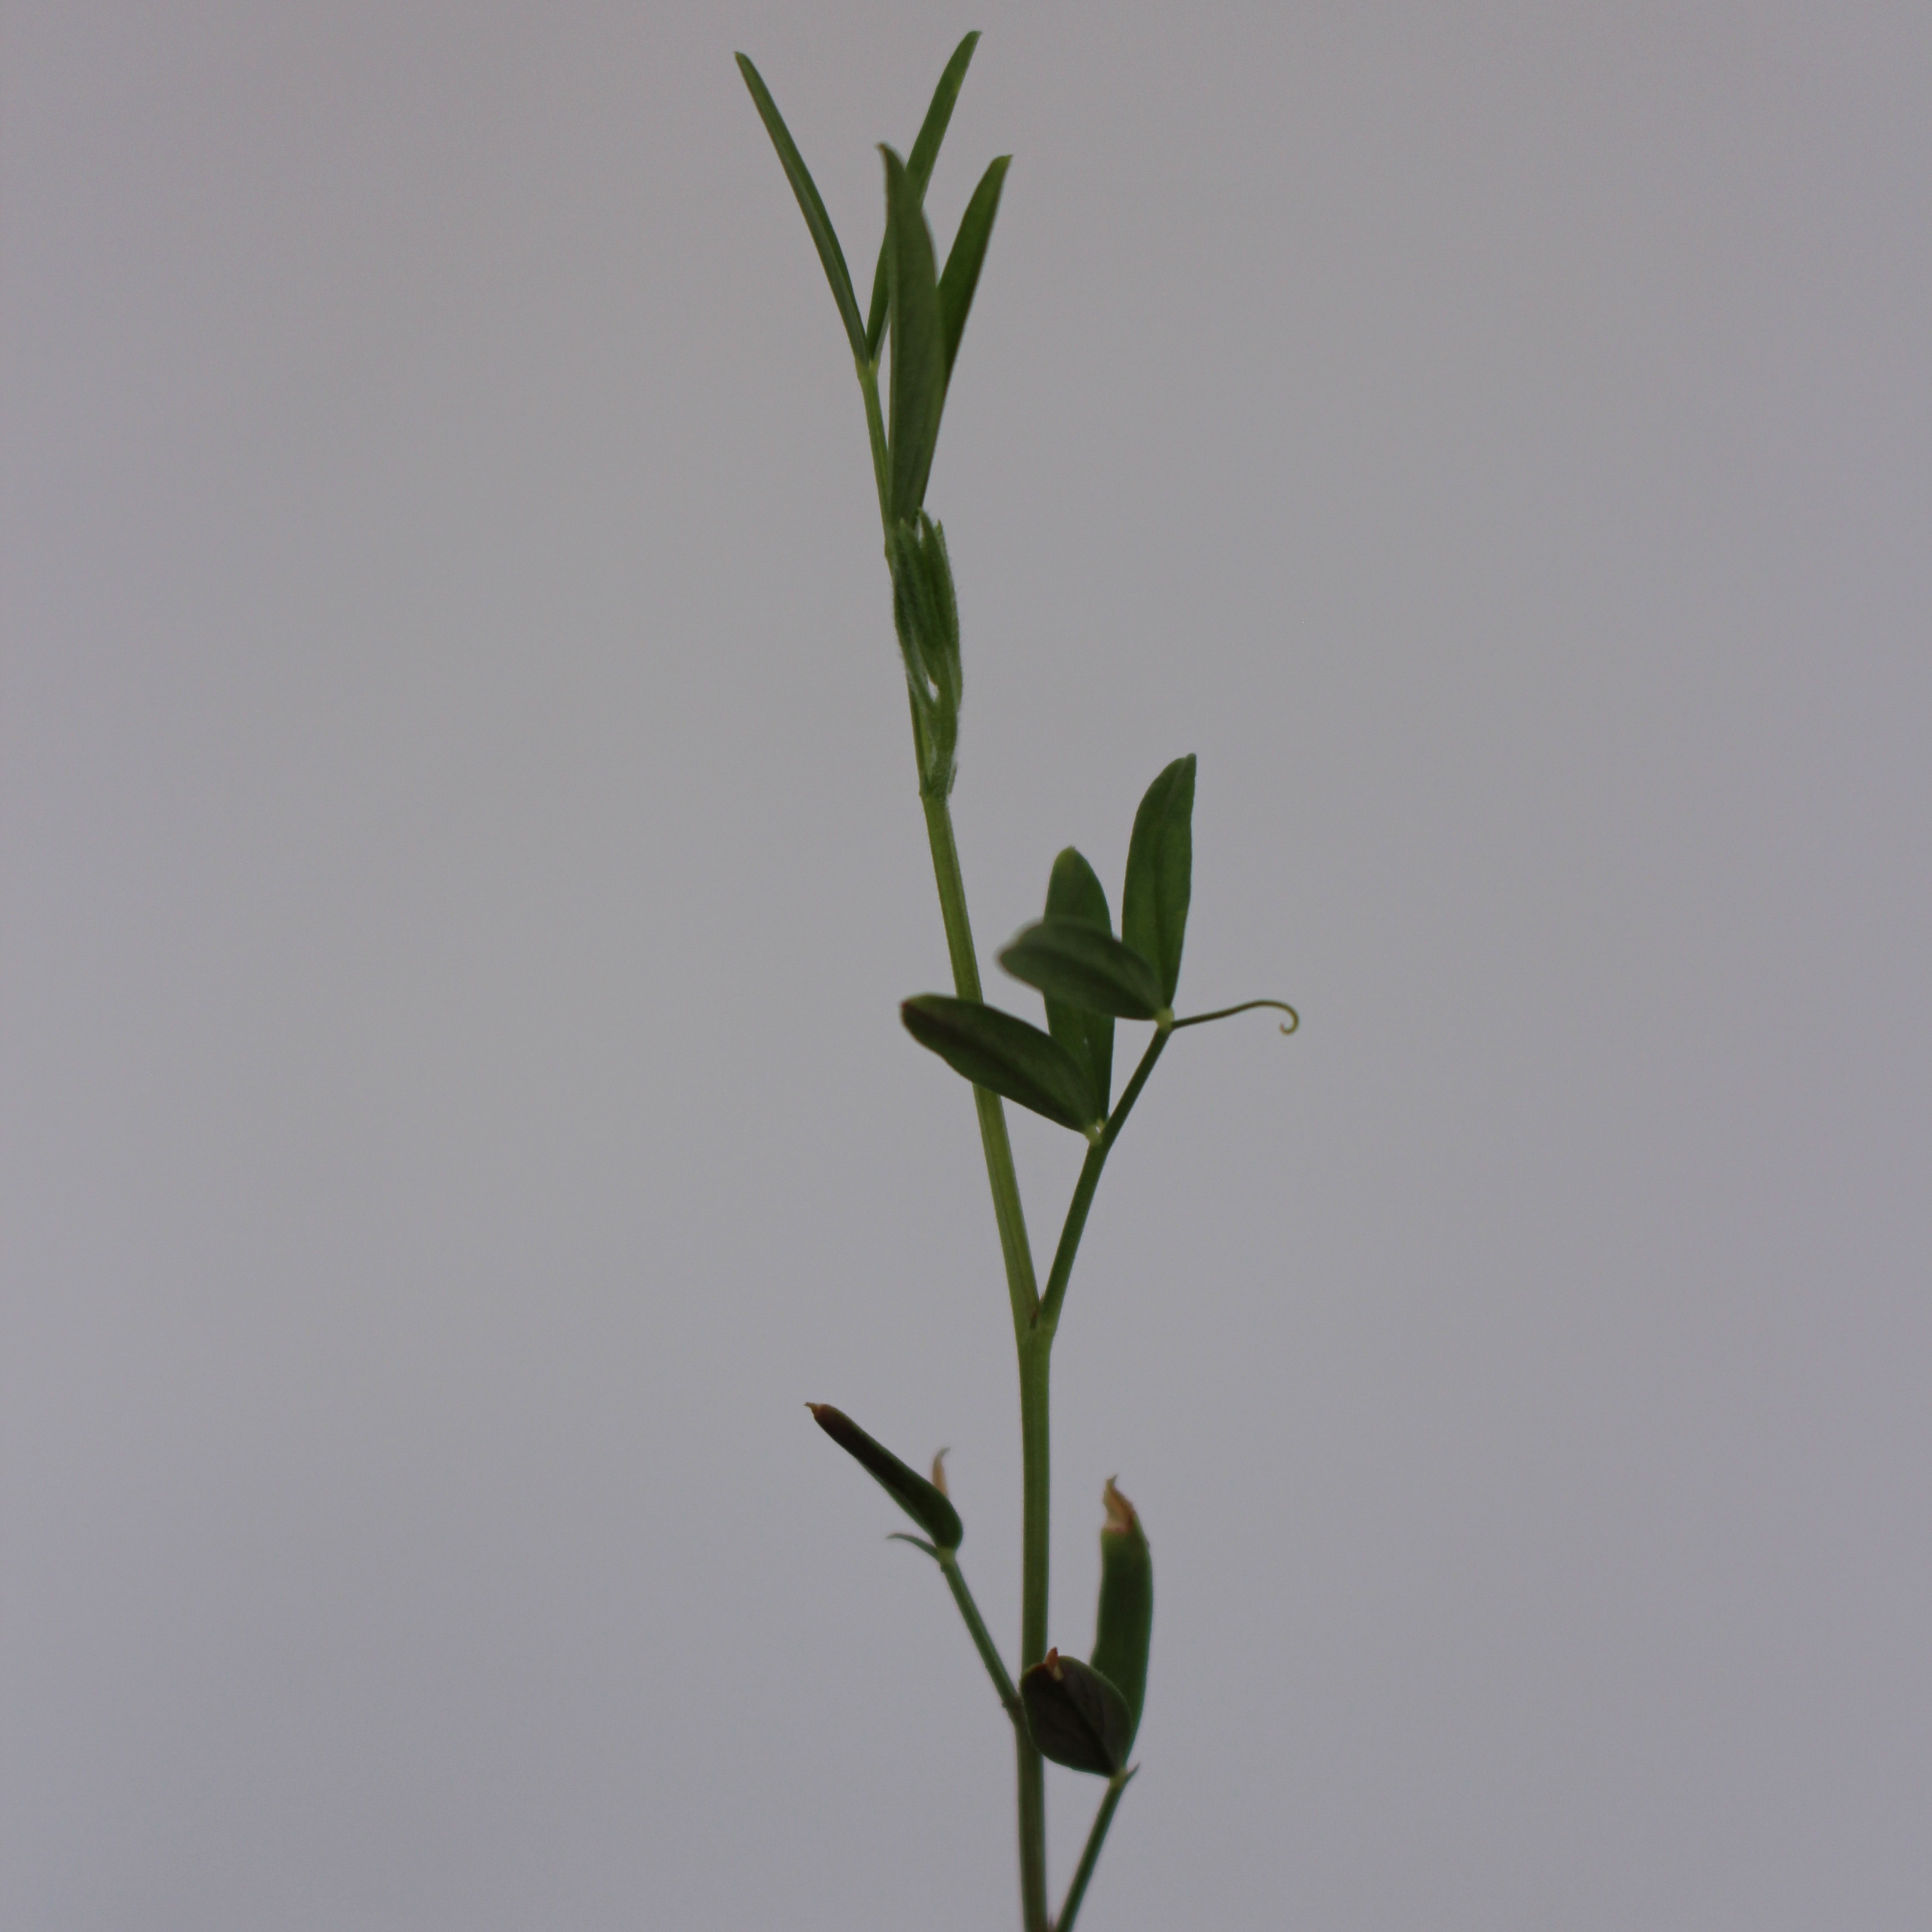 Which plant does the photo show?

Vicia sativa
